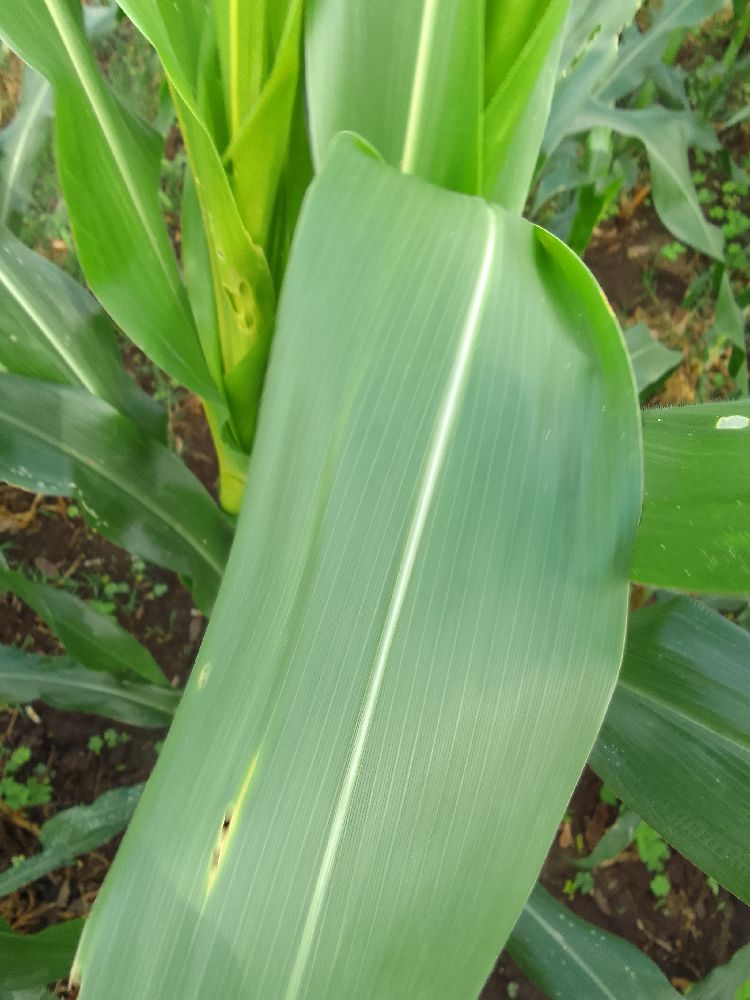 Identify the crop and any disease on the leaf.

maize, healthy
